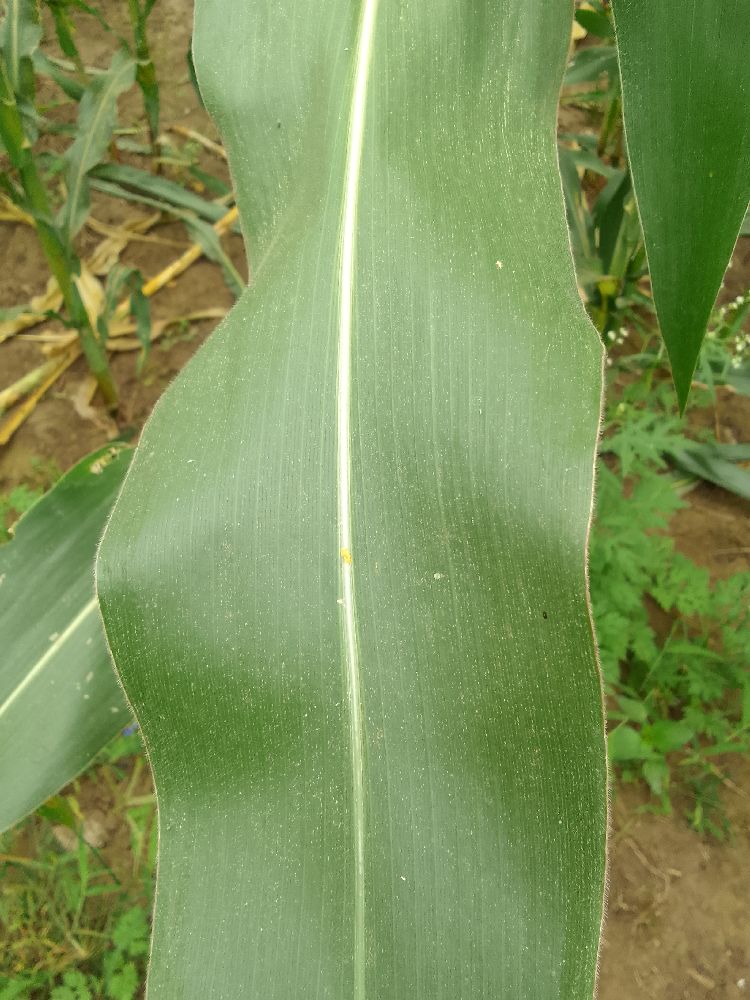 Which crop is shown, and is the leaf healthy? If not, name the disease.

maize, healthy
